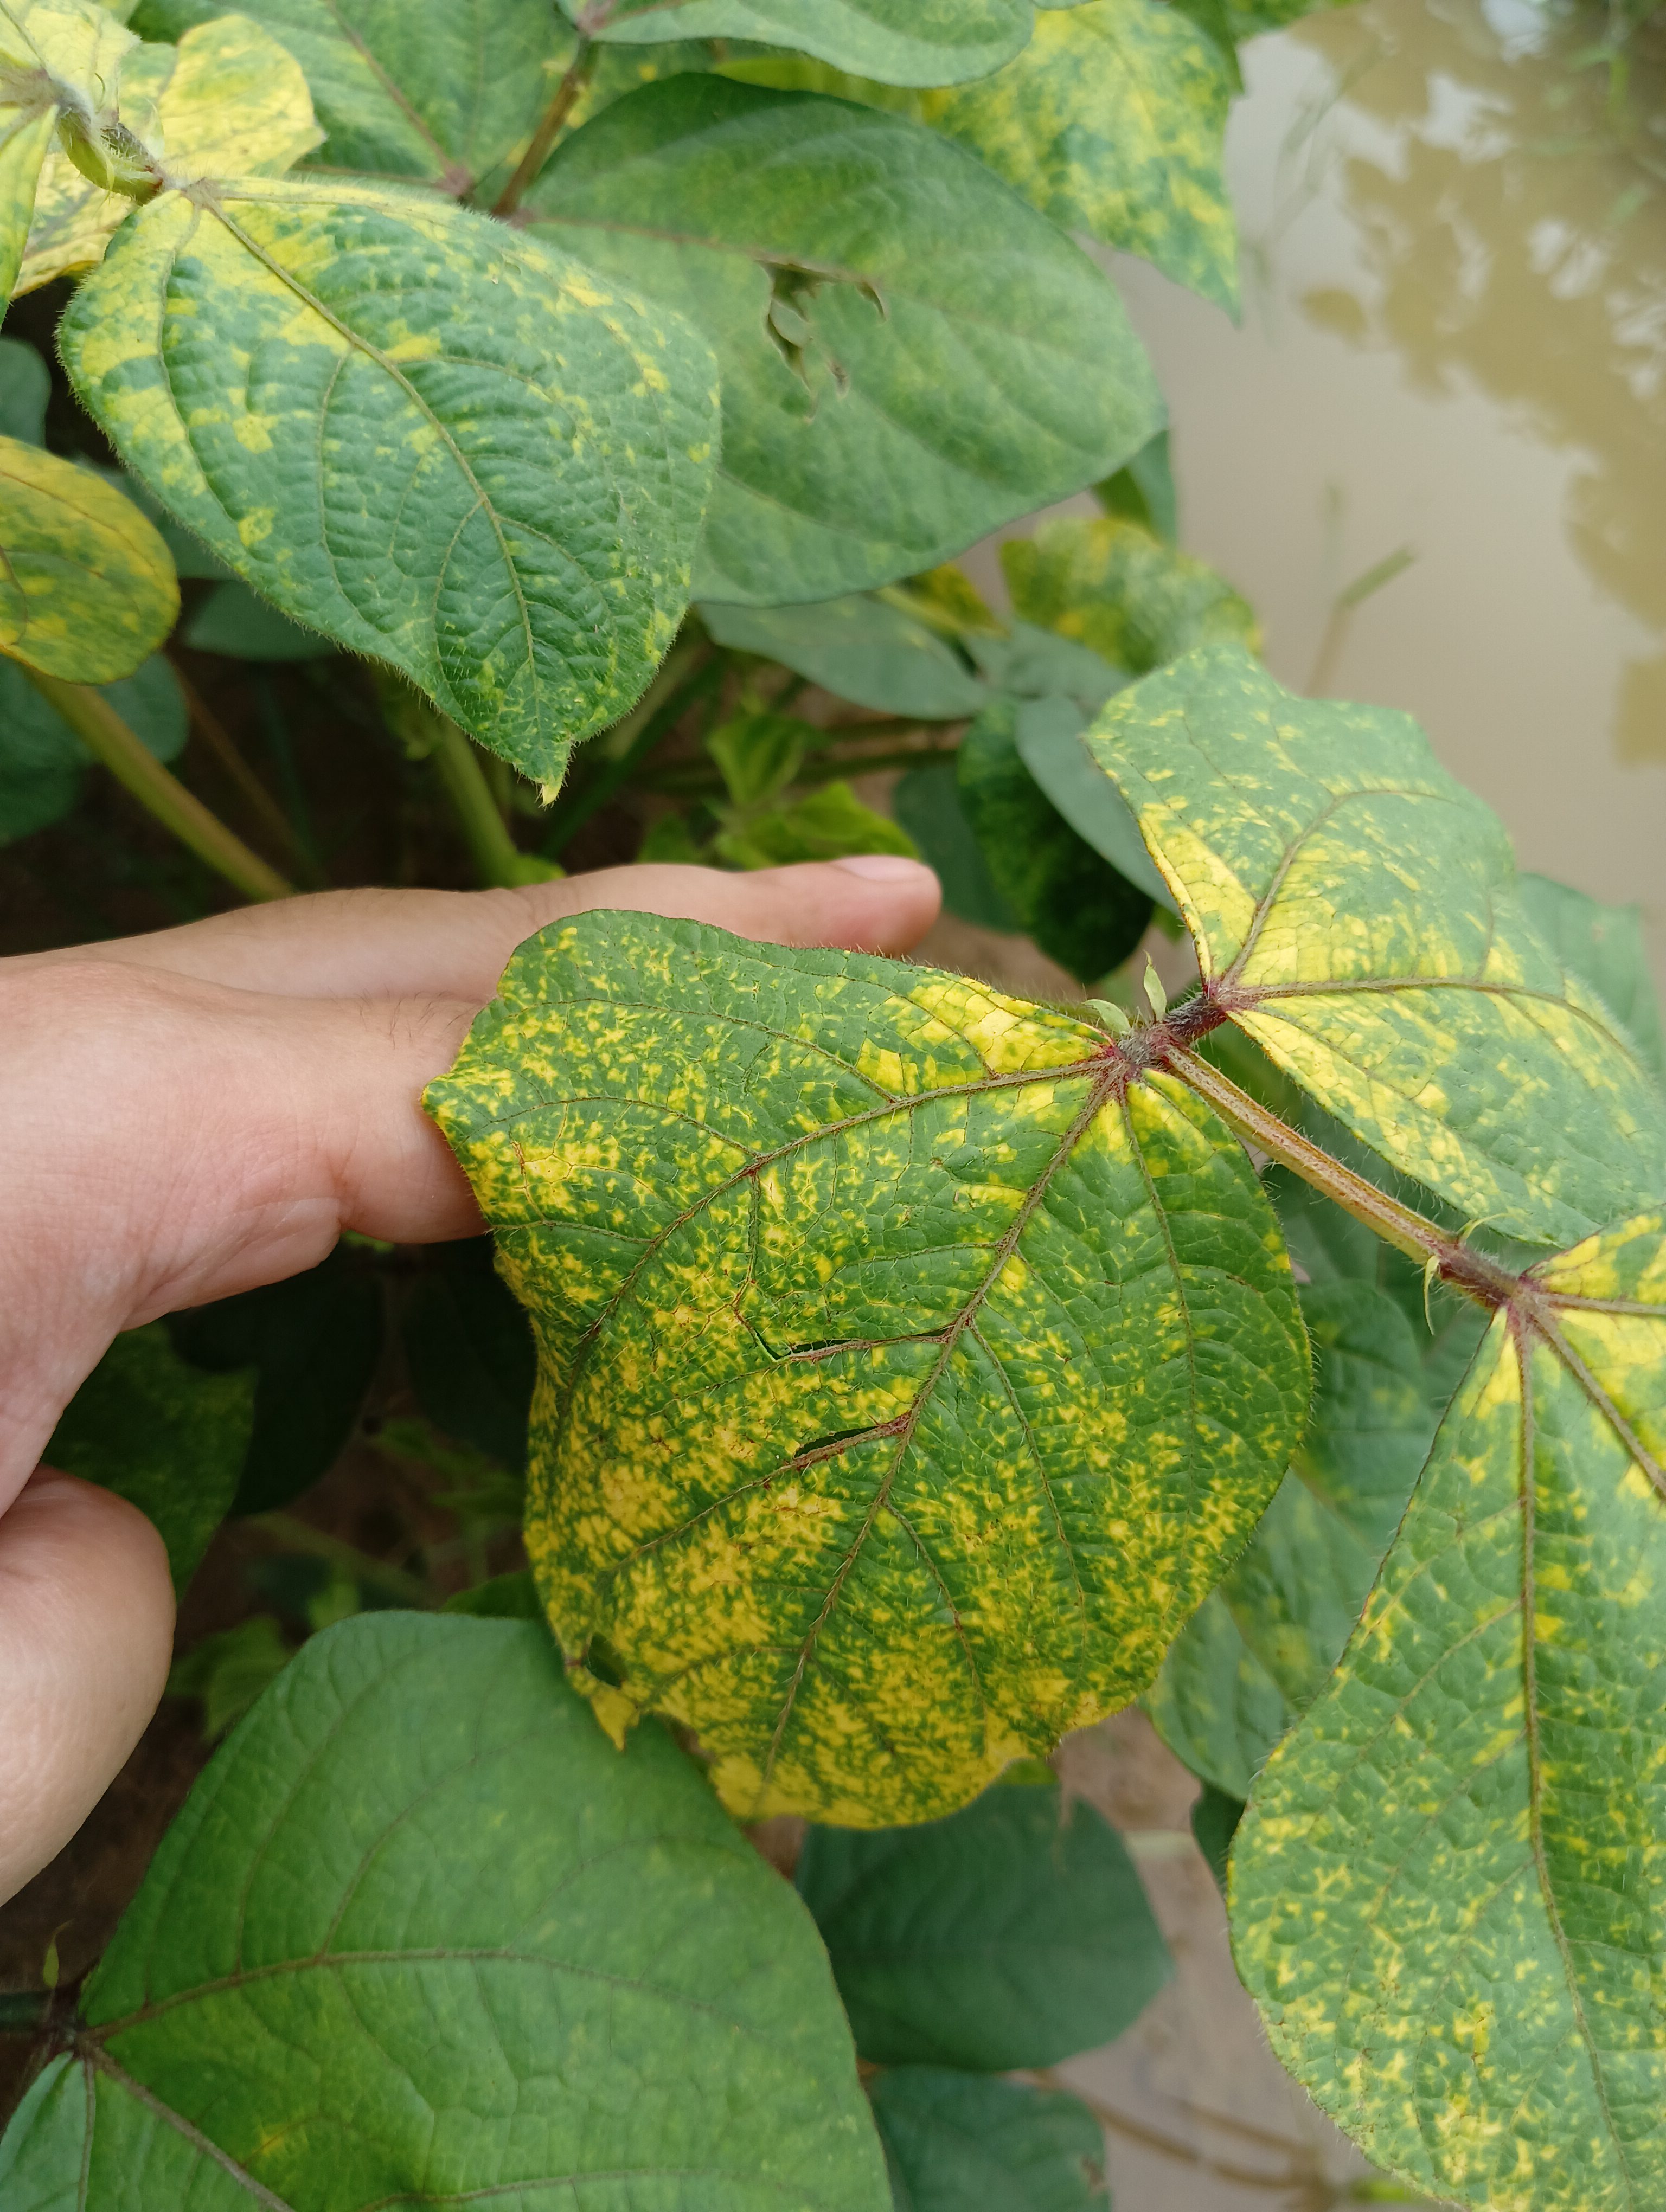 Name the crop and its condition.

mungbean, yellow mosaic
